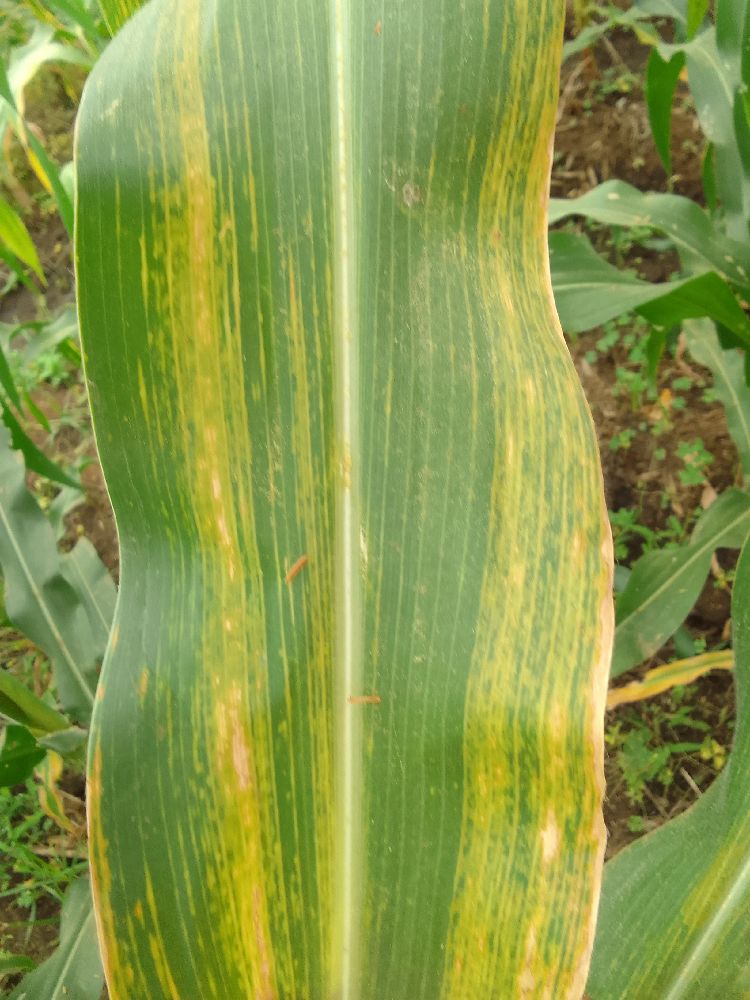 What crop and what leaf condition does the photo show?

maize, maize lethal necrosis
